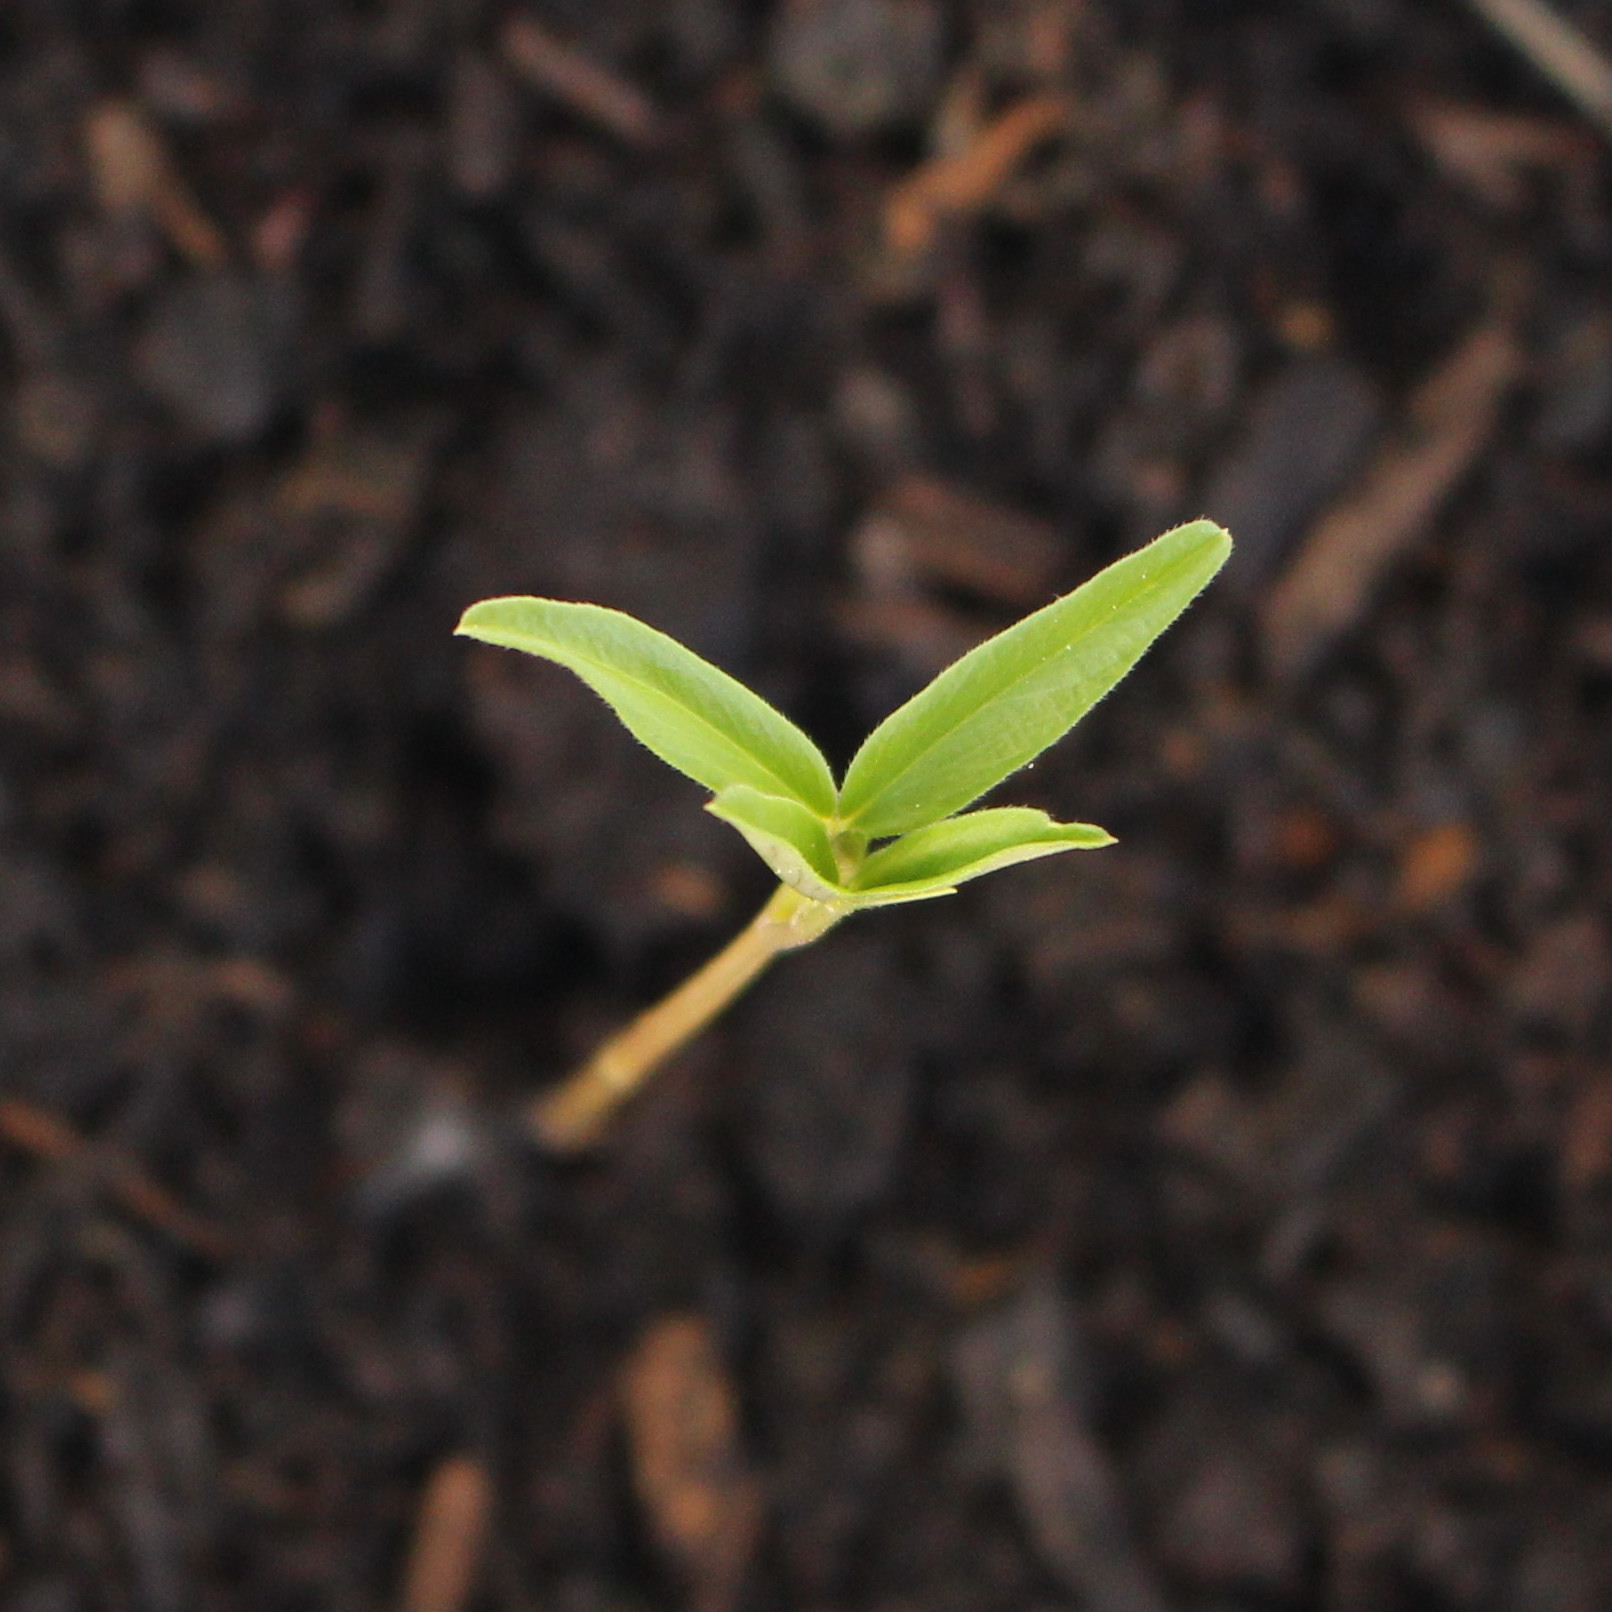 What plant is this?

Vicia sativa
